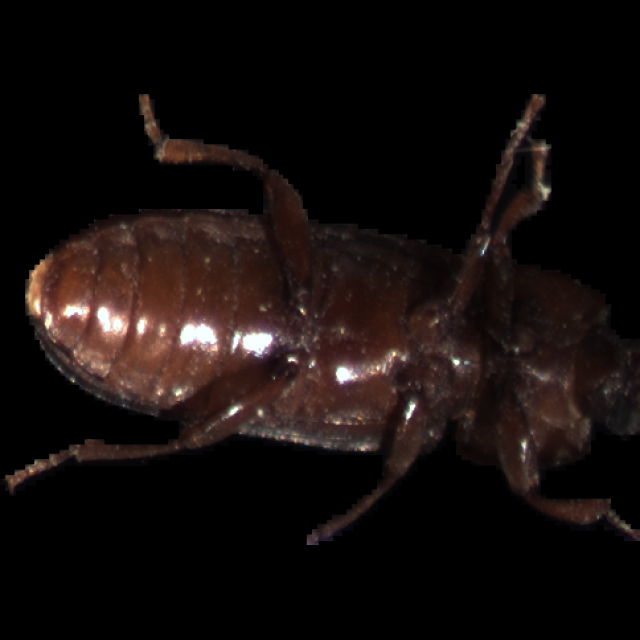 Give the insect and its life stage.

mealworm beetle
